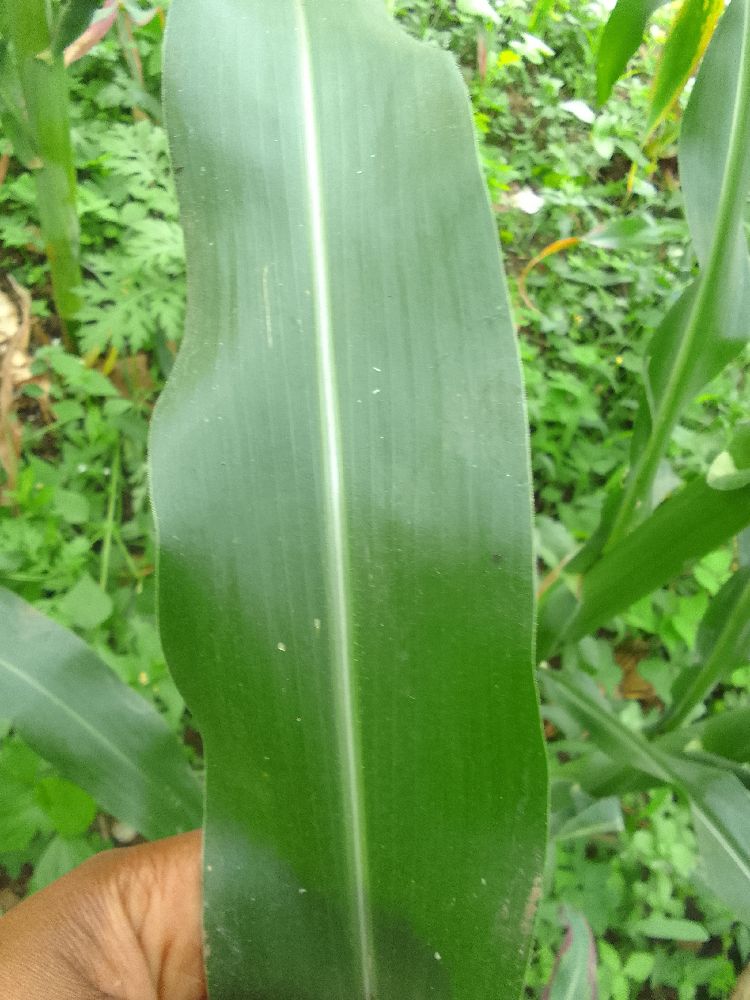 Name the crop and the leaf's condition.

maize, healthy
